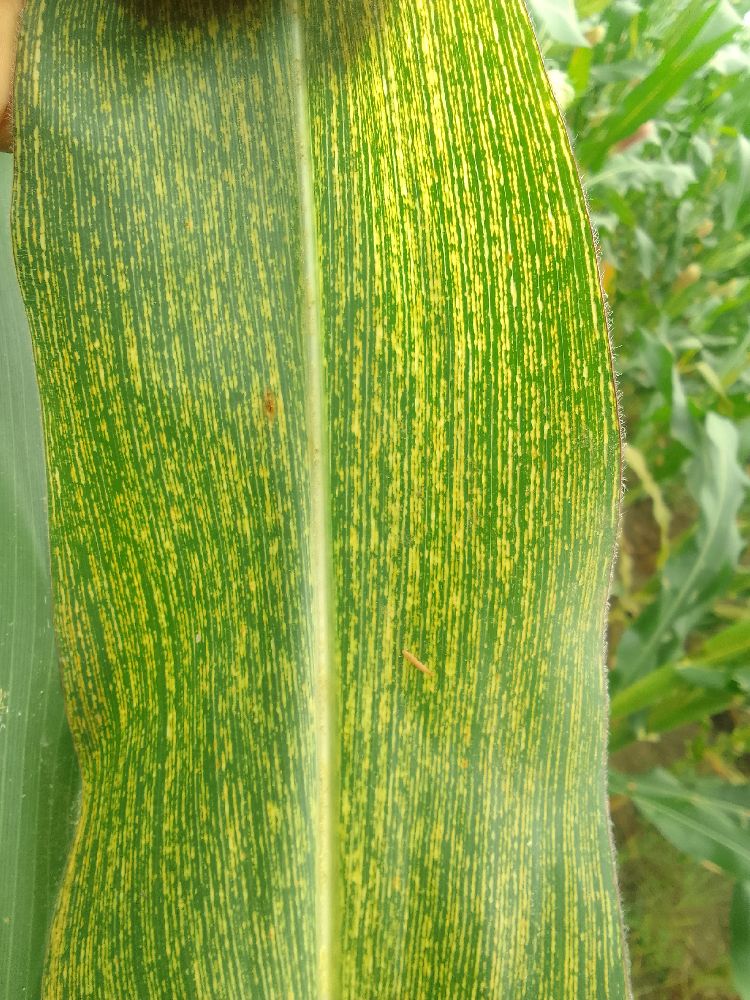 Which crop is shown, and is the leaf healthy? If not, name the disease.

maize, maize streak virus
